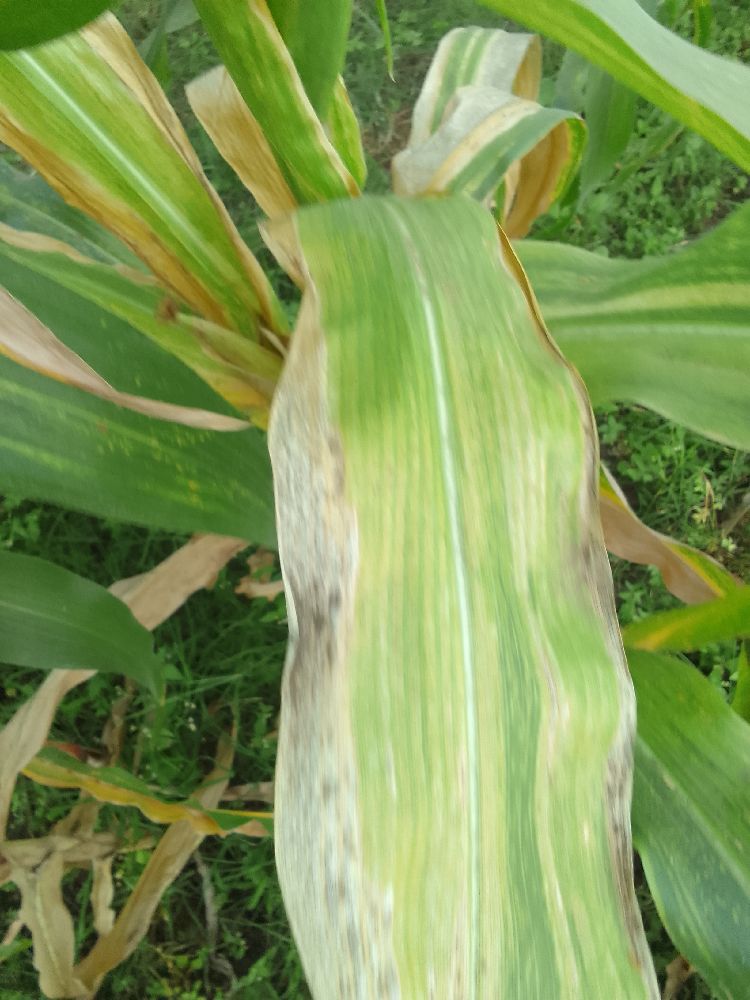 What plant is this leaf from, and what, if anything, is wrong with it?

maize, maize lethal necrosis
